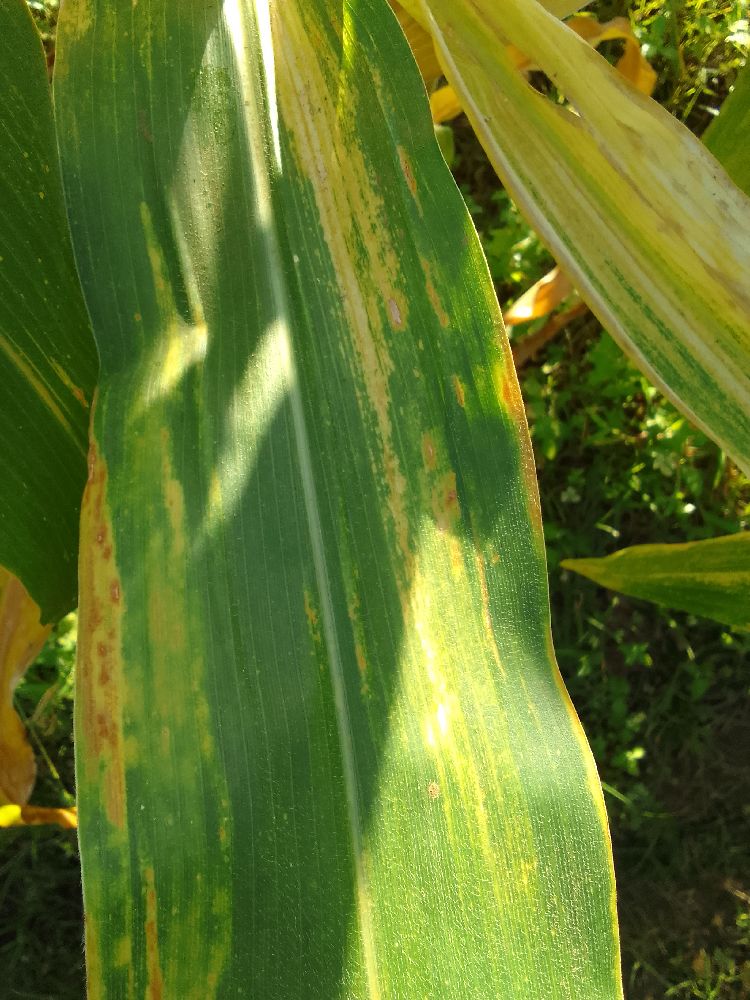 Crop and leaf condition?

maize, maize lethal necrosis
